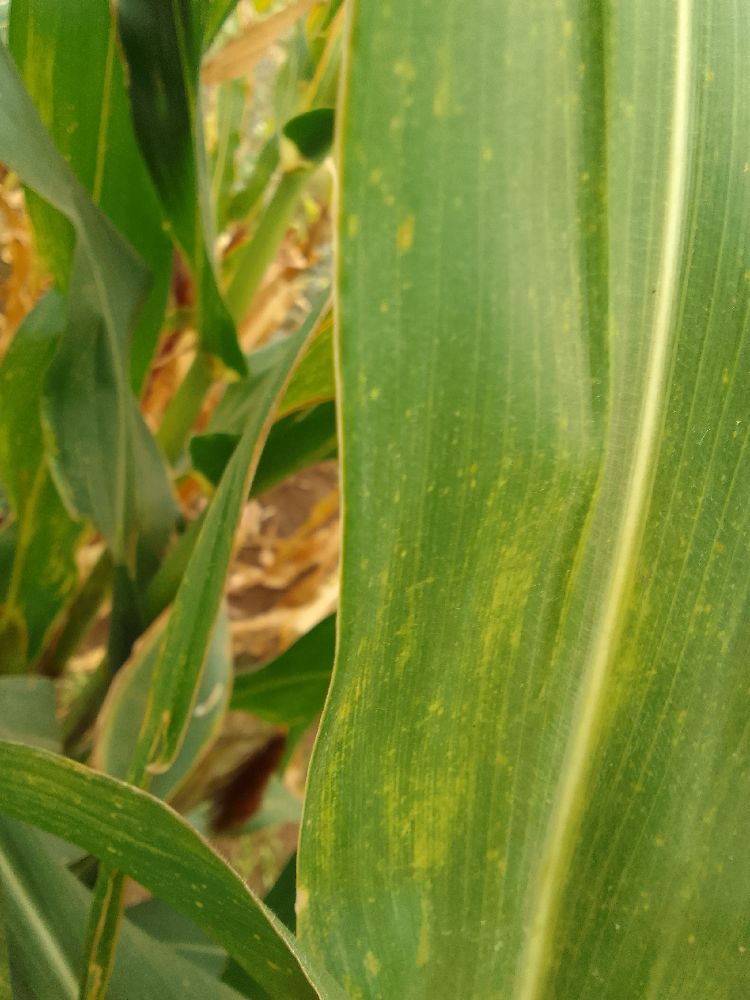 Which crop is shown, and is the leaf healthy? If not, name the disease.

maize, maize lethal necrosis
